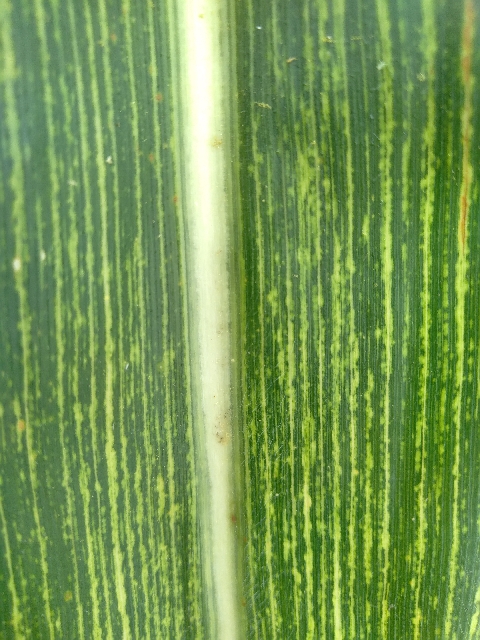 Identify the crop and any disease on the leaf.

maize, maize streak virus
